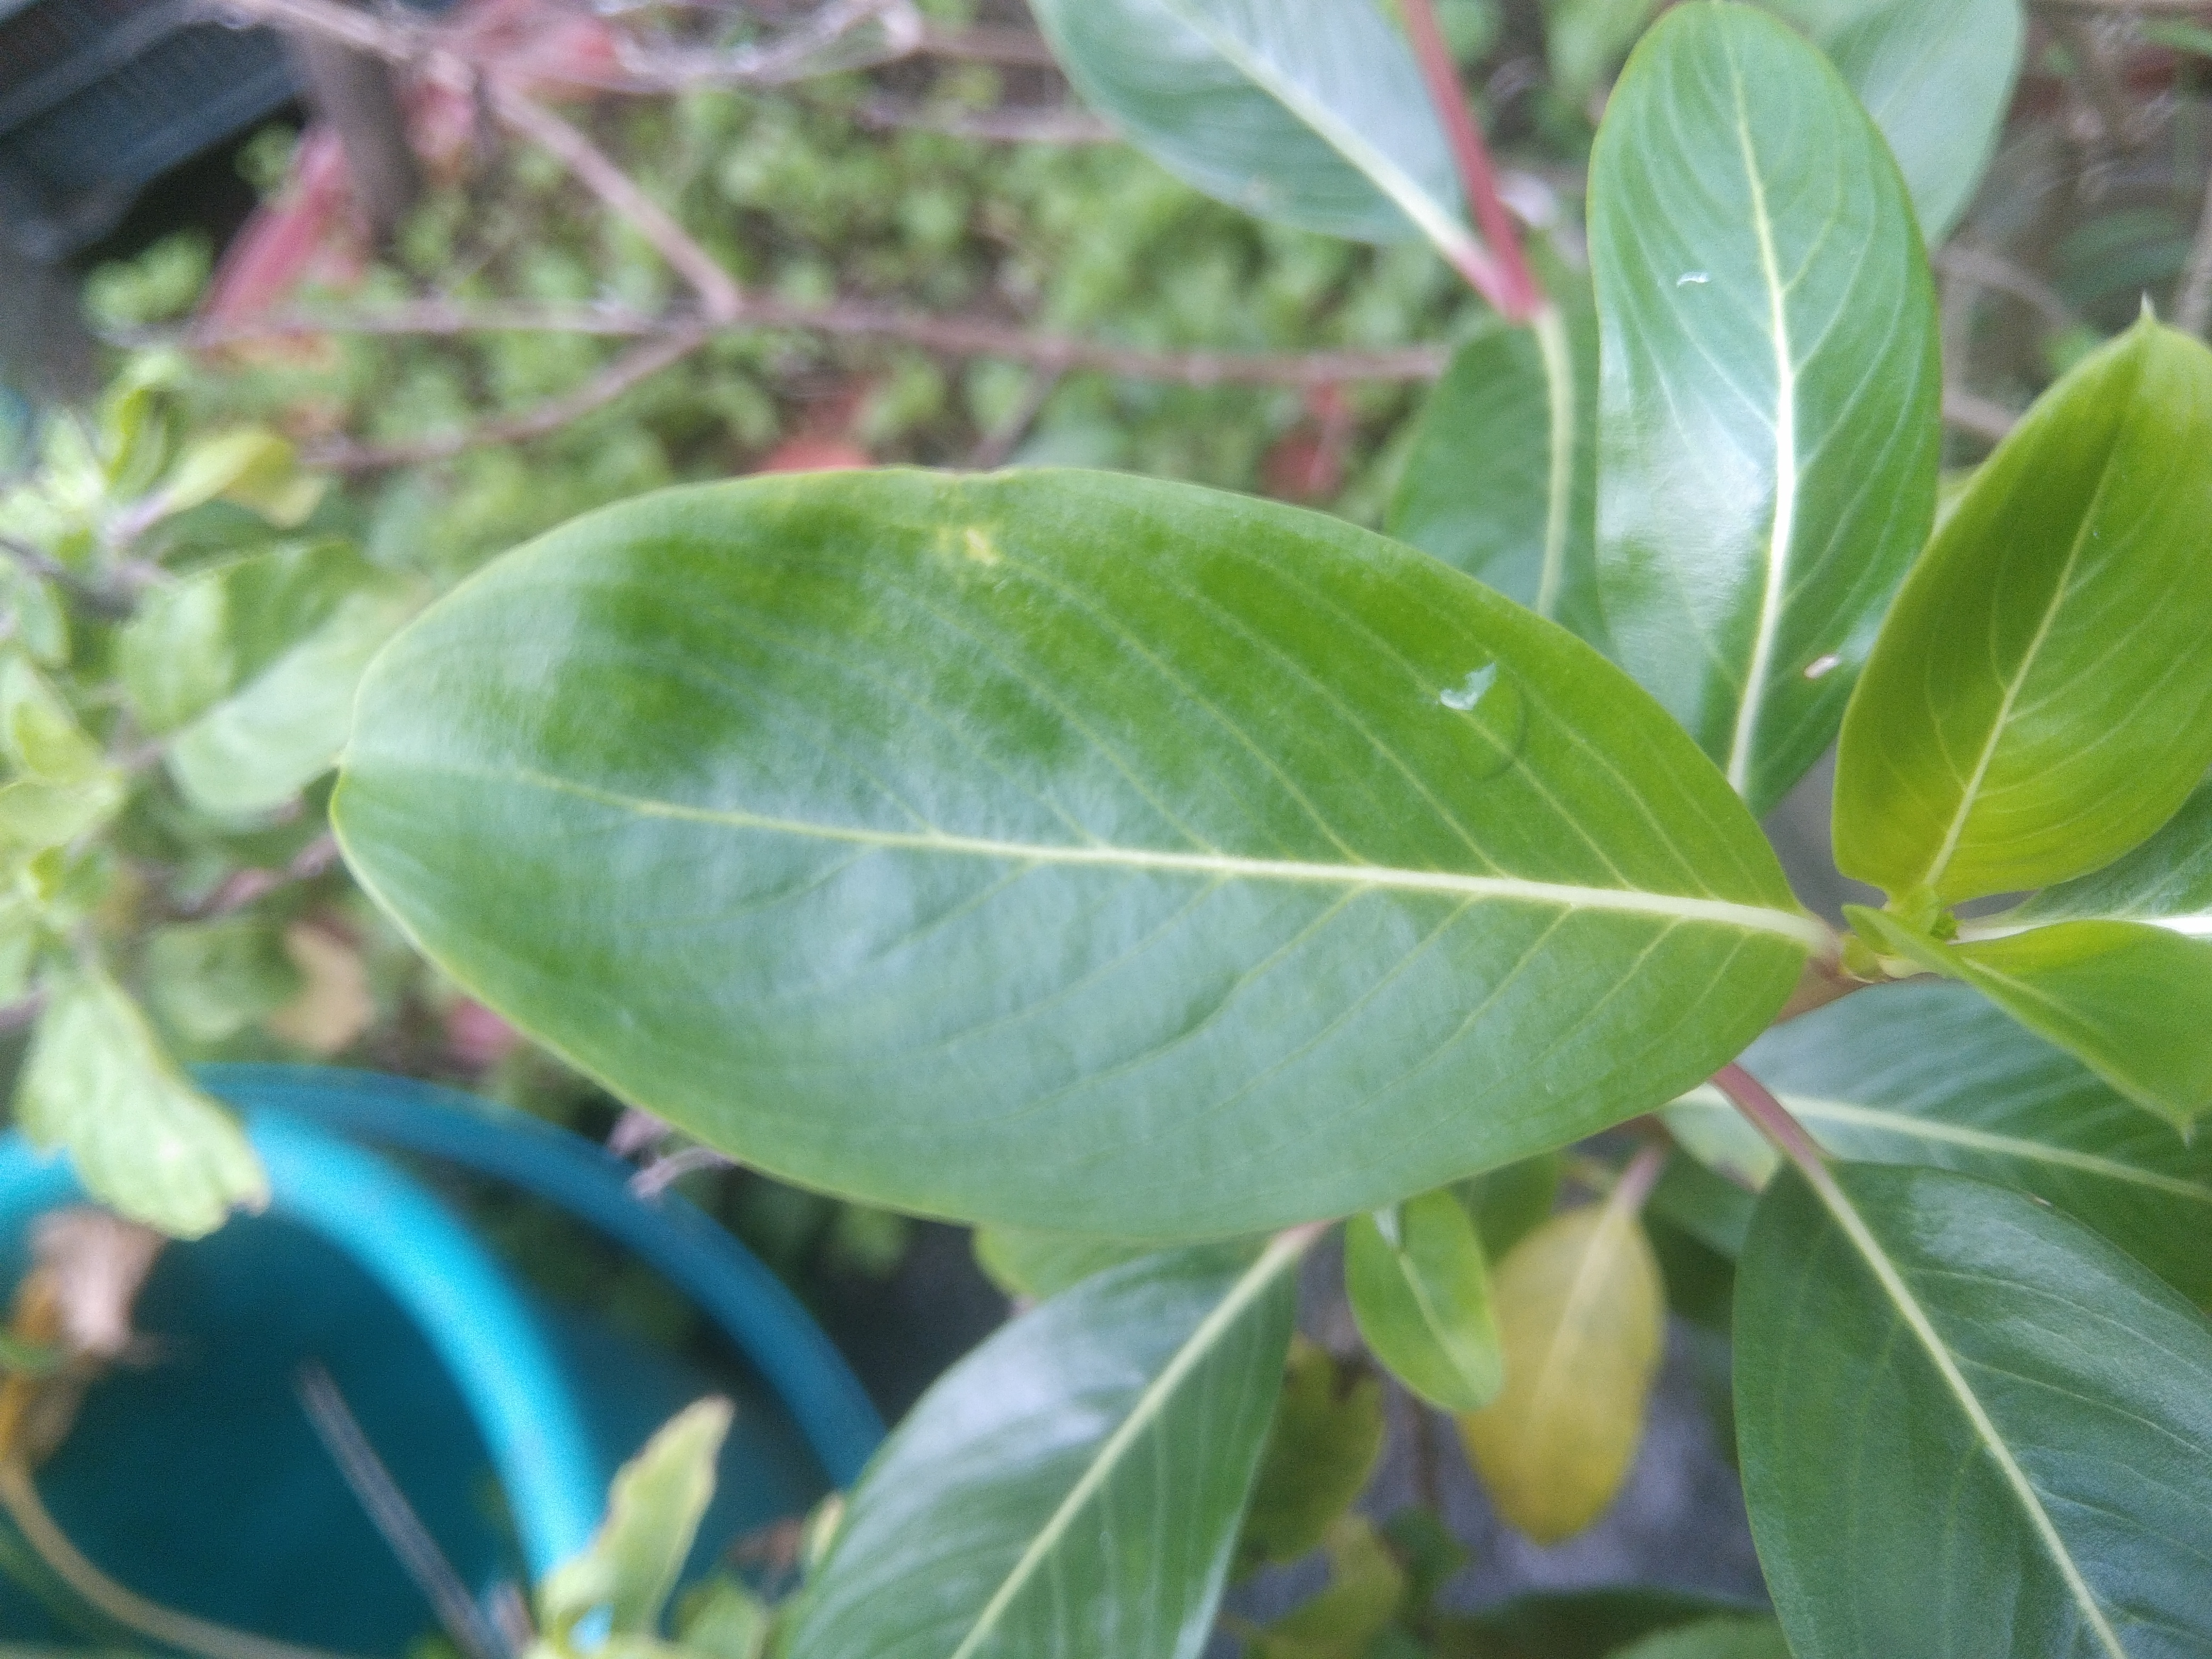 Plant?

rose periwinkle
